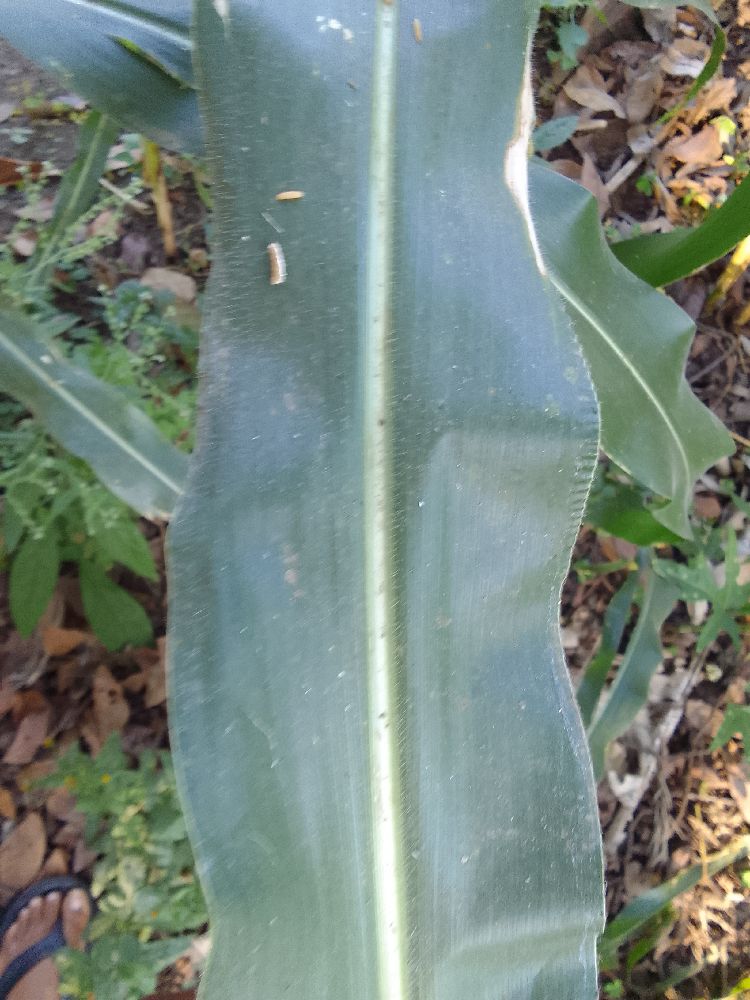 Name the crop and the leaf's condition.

maize, healthy
